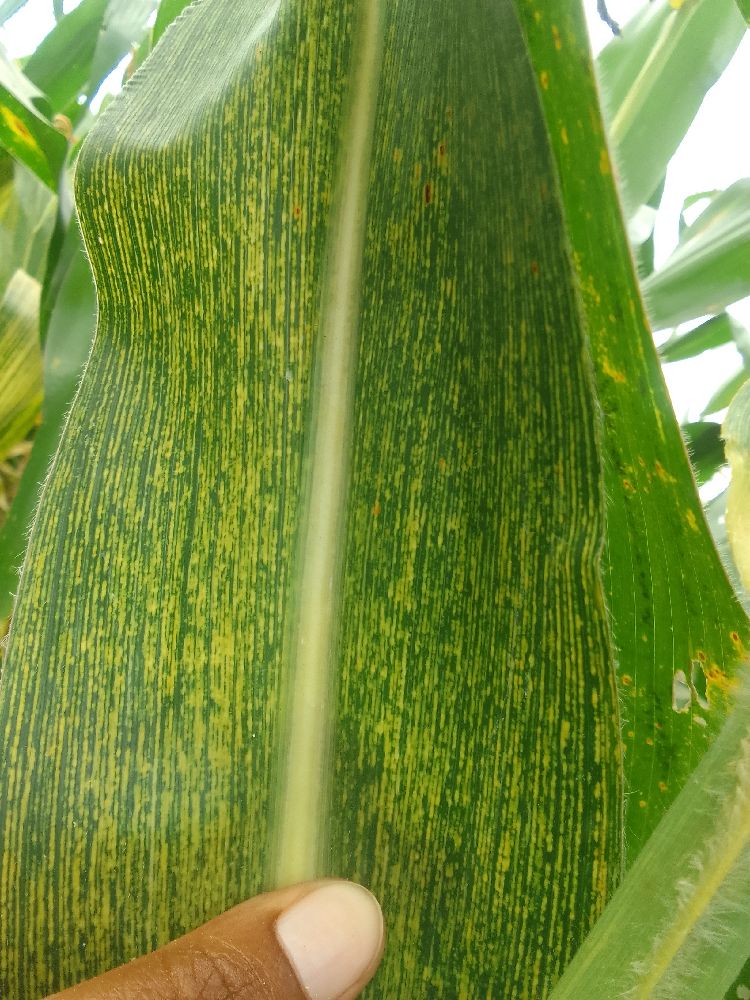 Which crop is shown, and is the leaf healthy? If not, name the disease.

maize, maize streak virus
